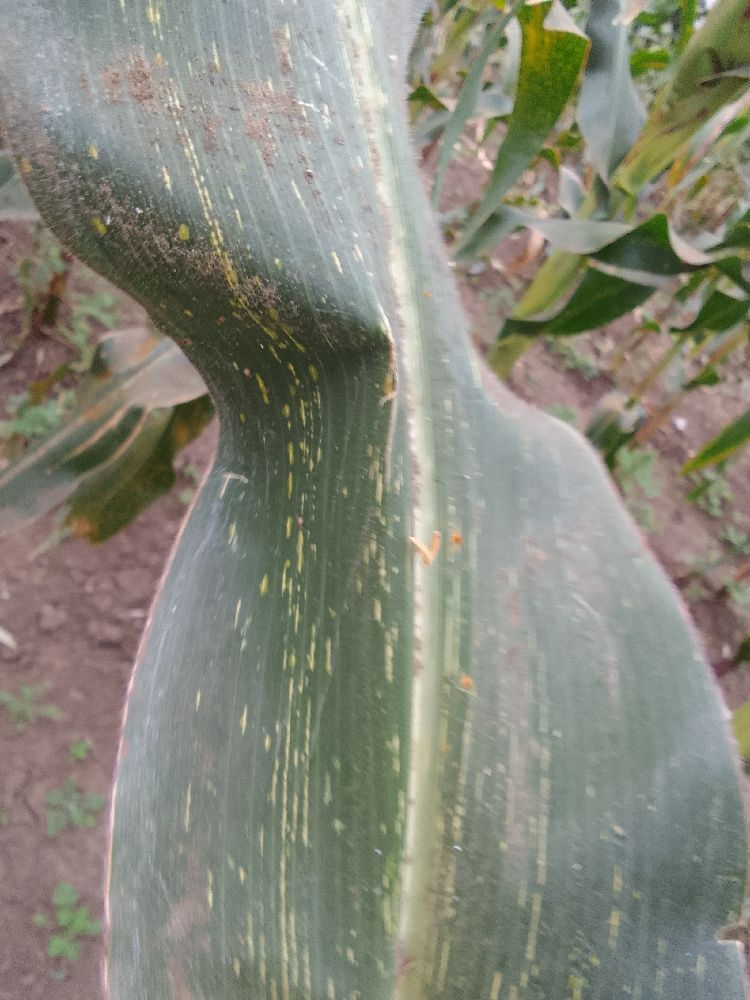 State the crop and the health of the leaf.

maize, maize streak virus
